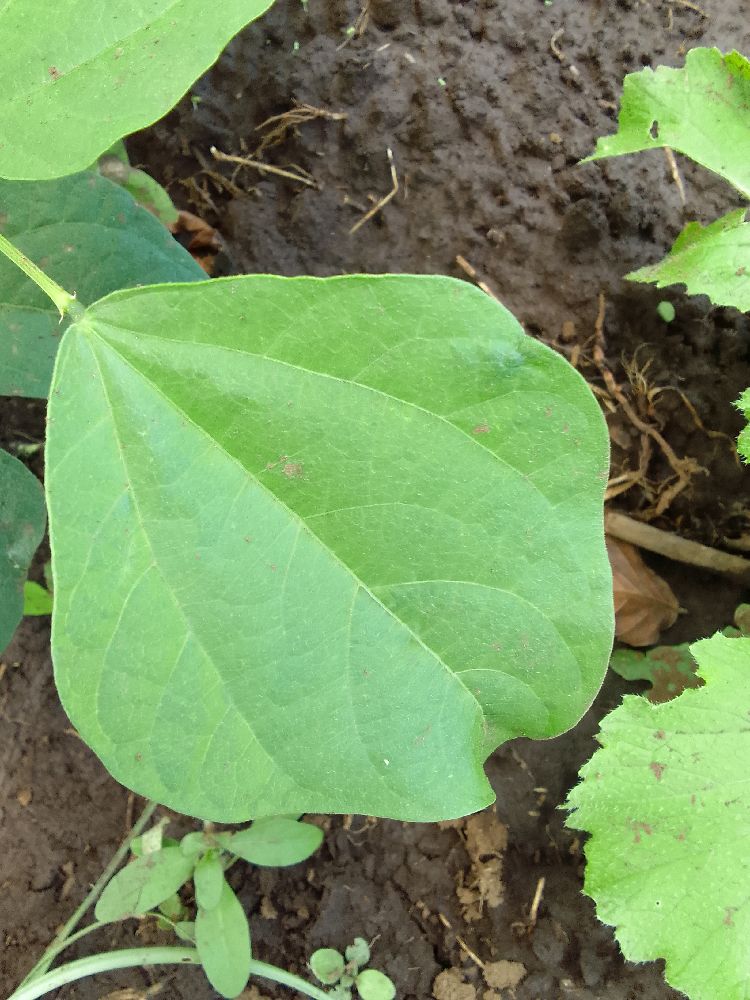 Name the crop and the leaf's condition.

common bean, healthy
